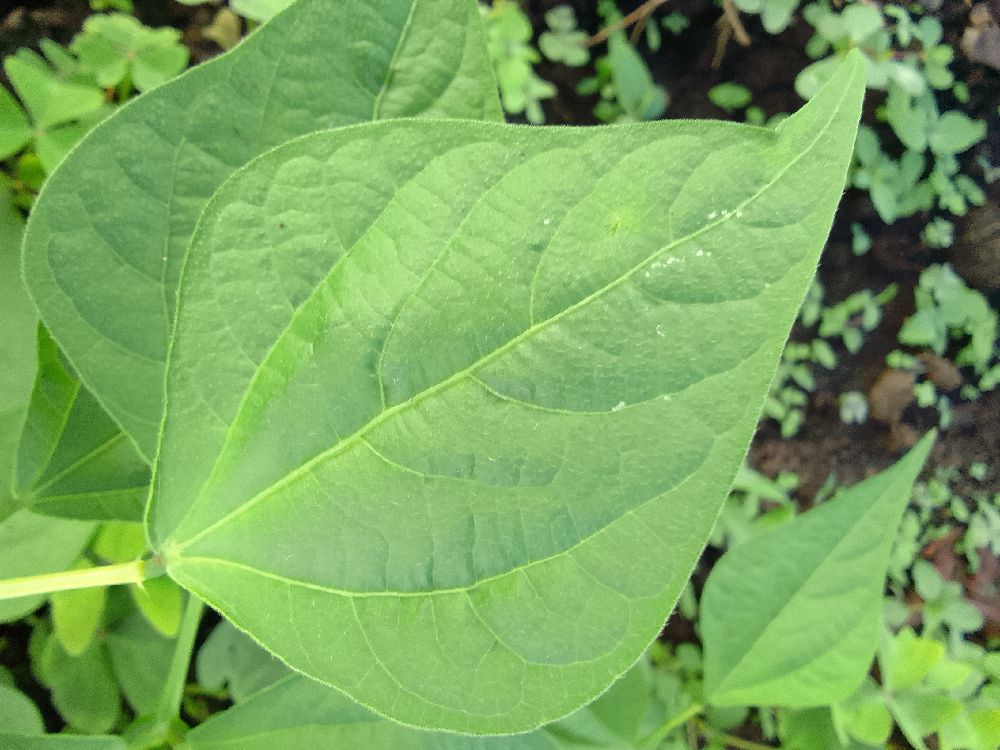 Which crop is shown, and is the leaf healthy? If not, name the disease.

common bean, healthy
